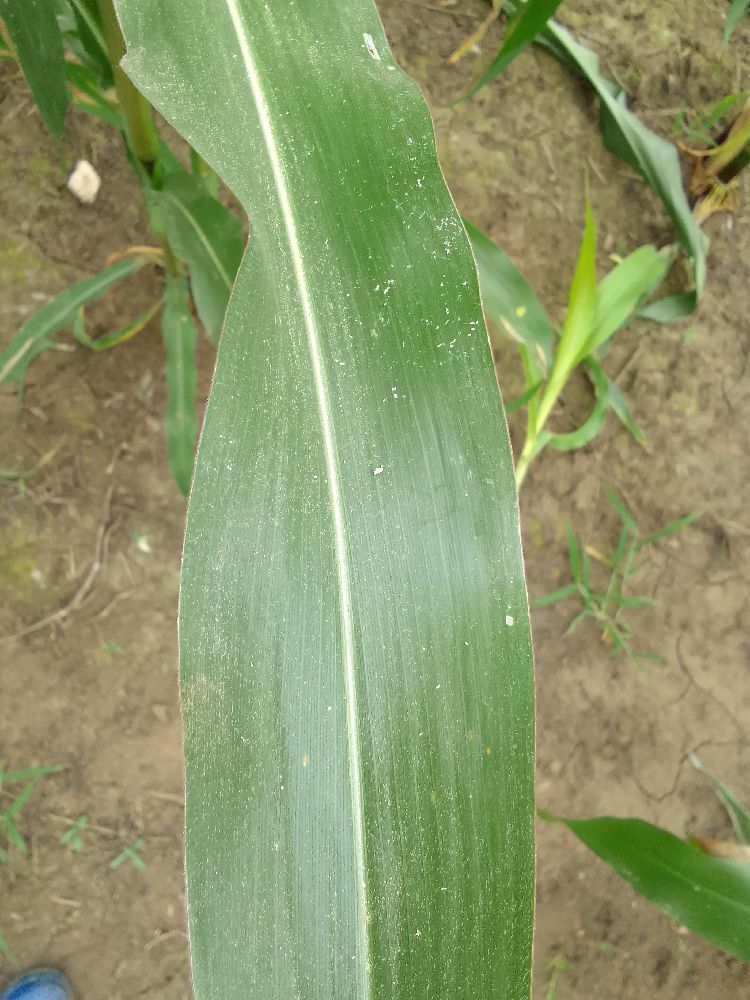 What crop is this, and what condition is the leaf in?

maize, healthy
